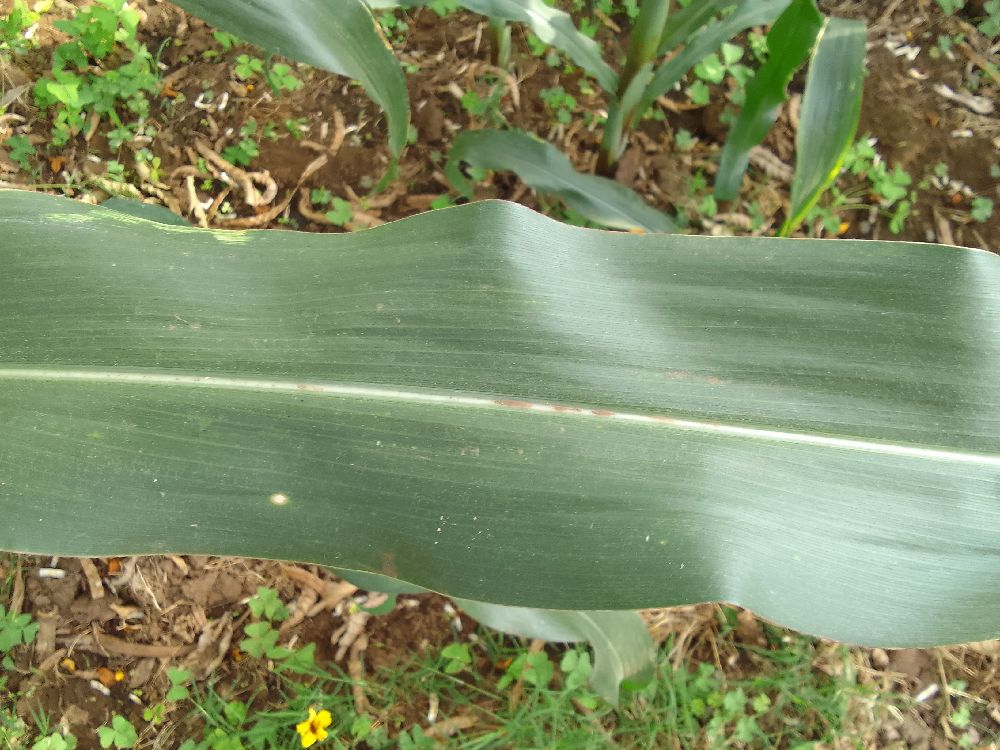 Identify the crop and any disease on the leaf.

maize, healthy
